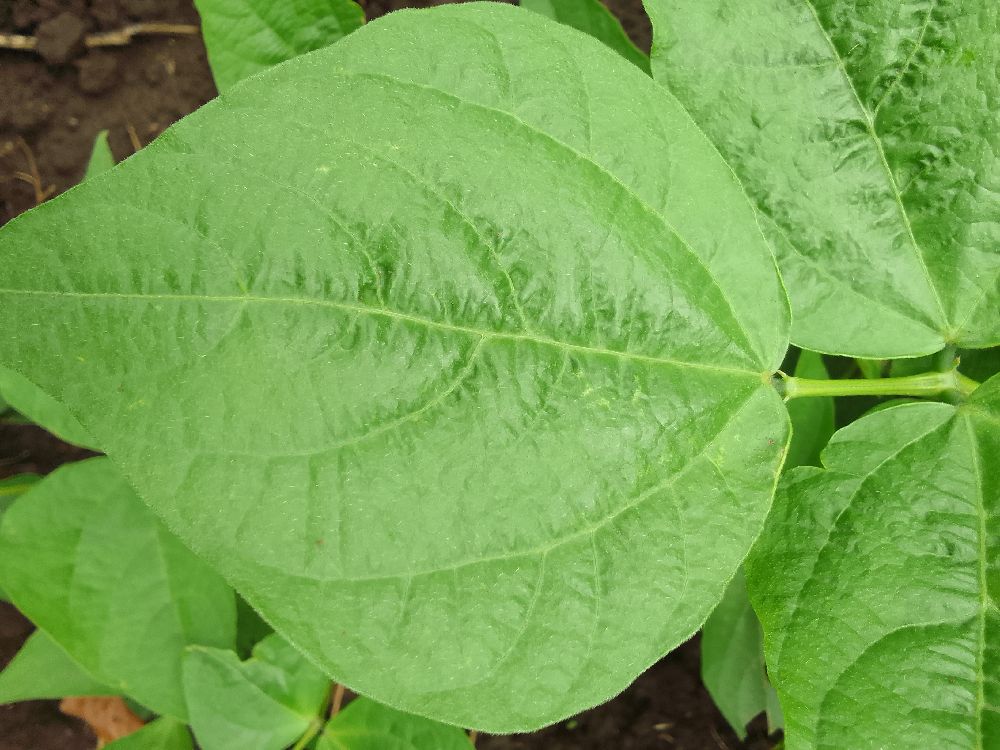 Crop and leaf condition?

common bean, healthy
